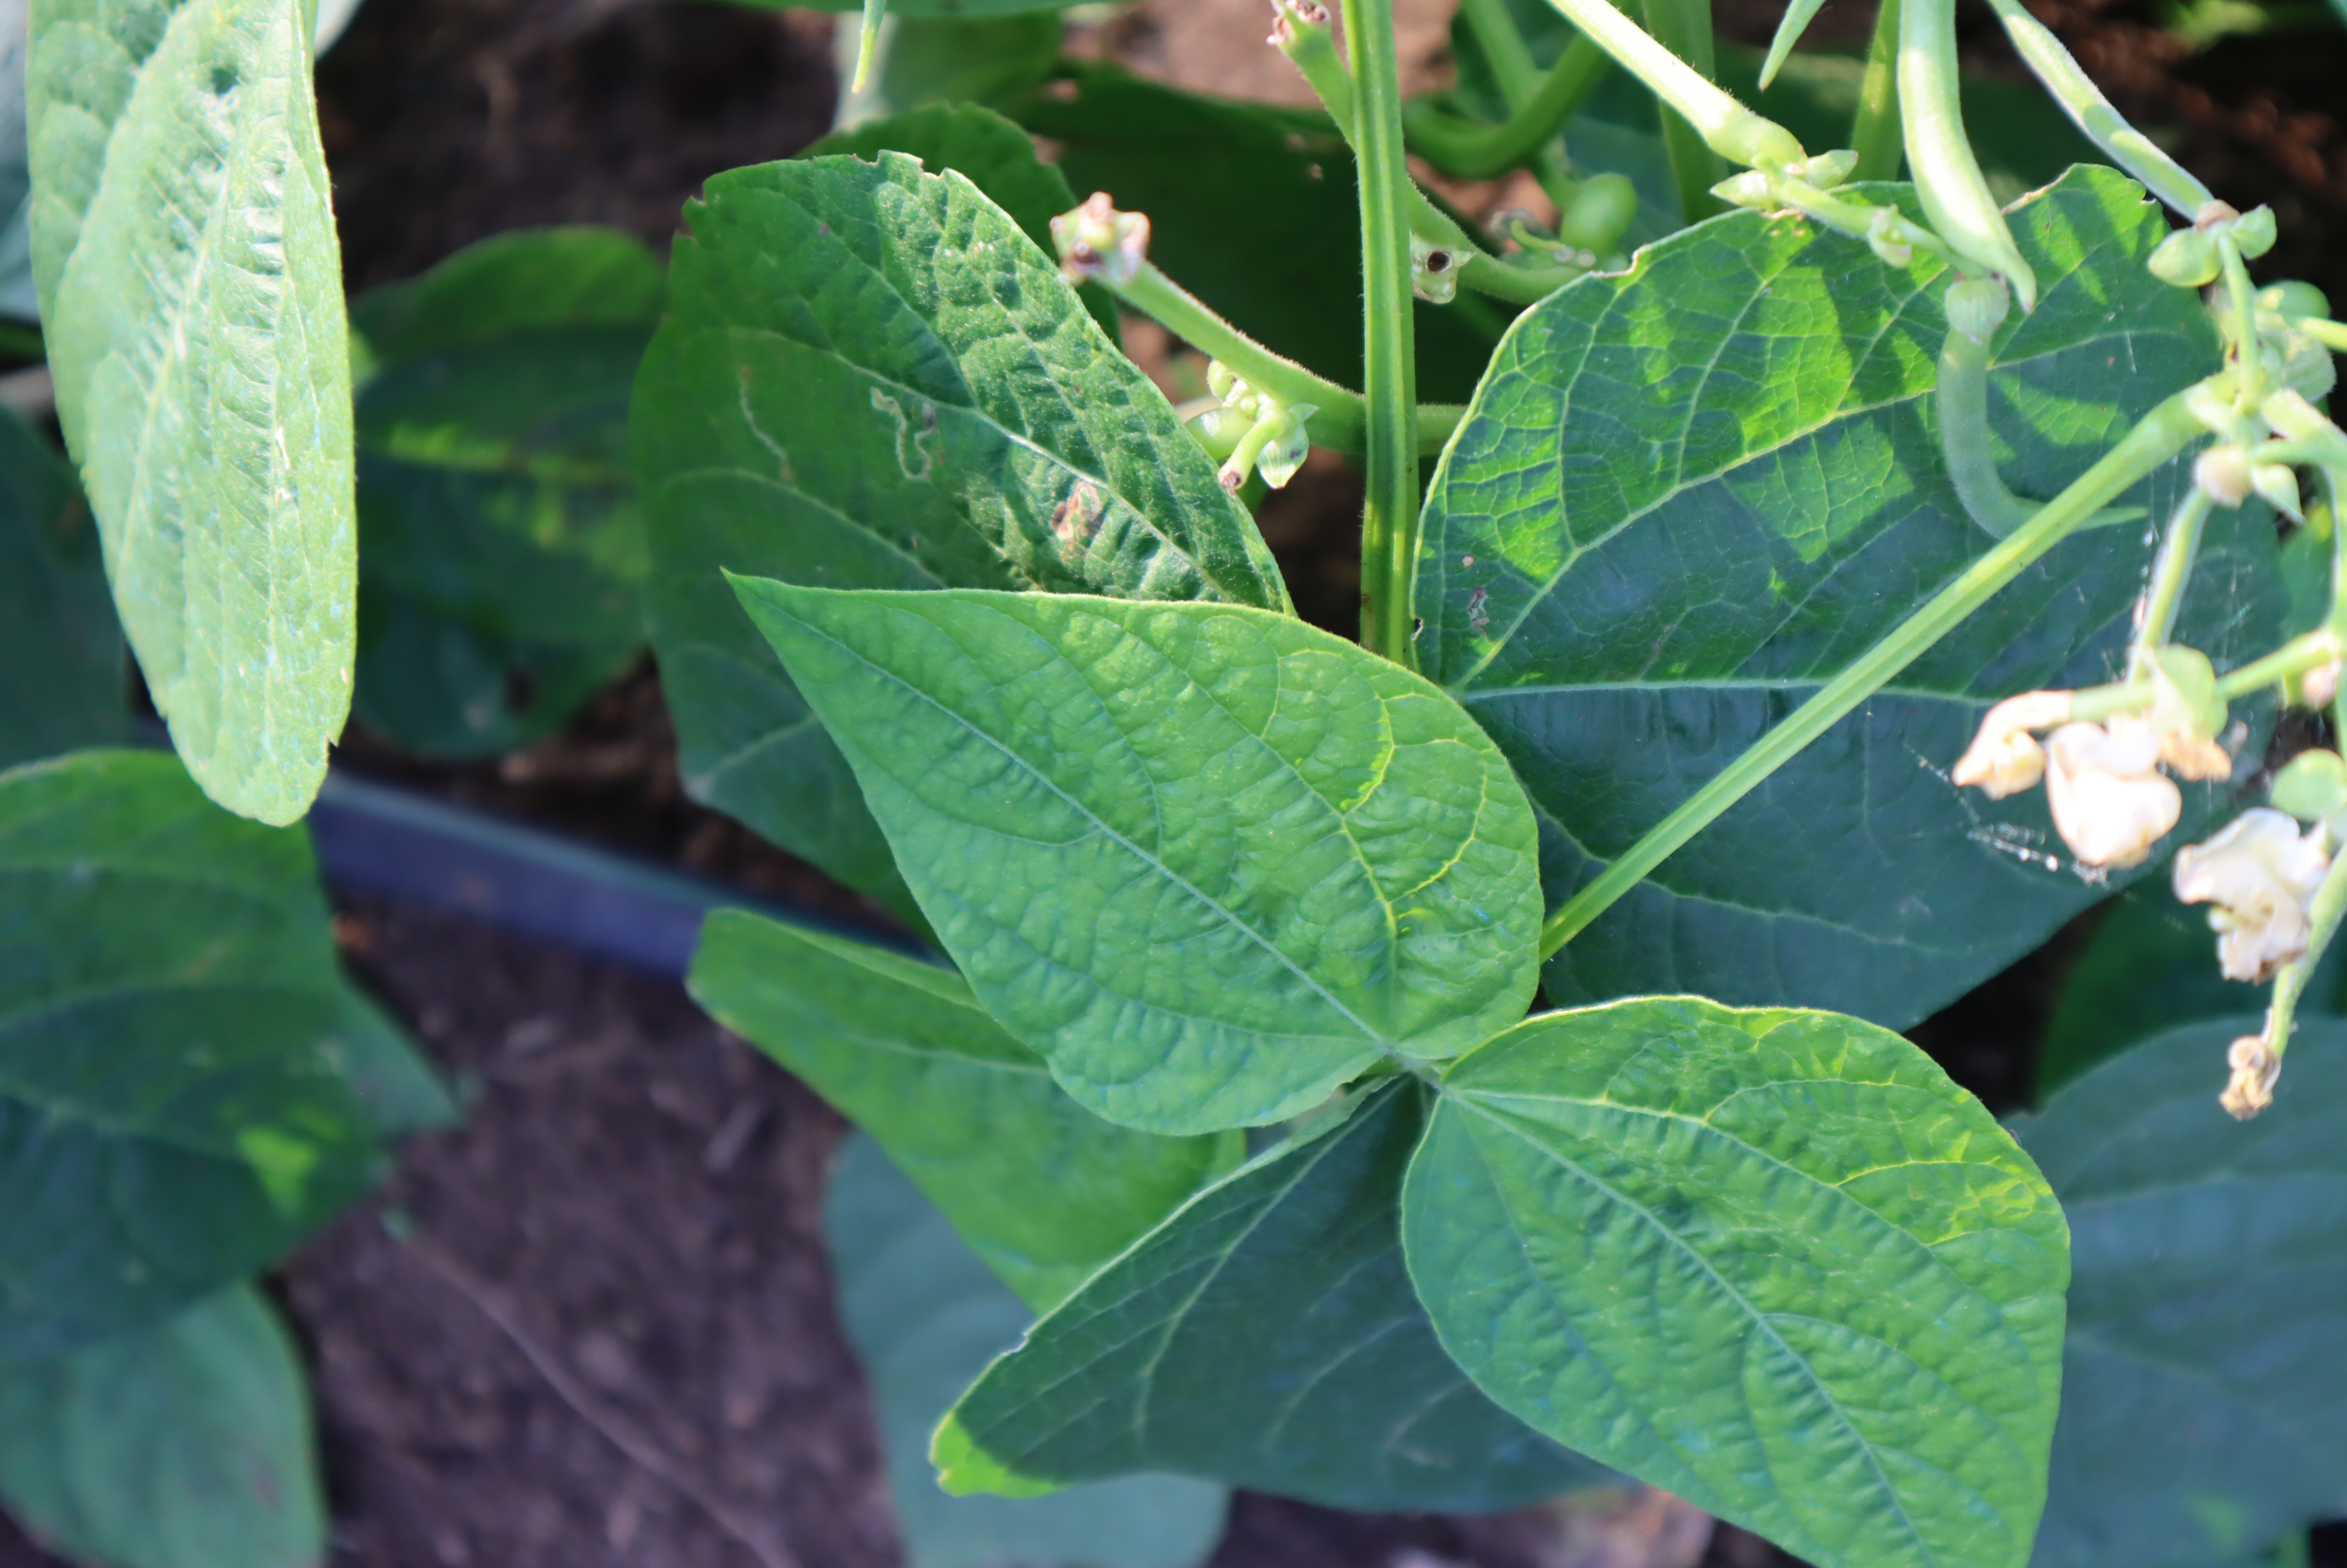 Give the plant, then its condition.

peas, healthy
